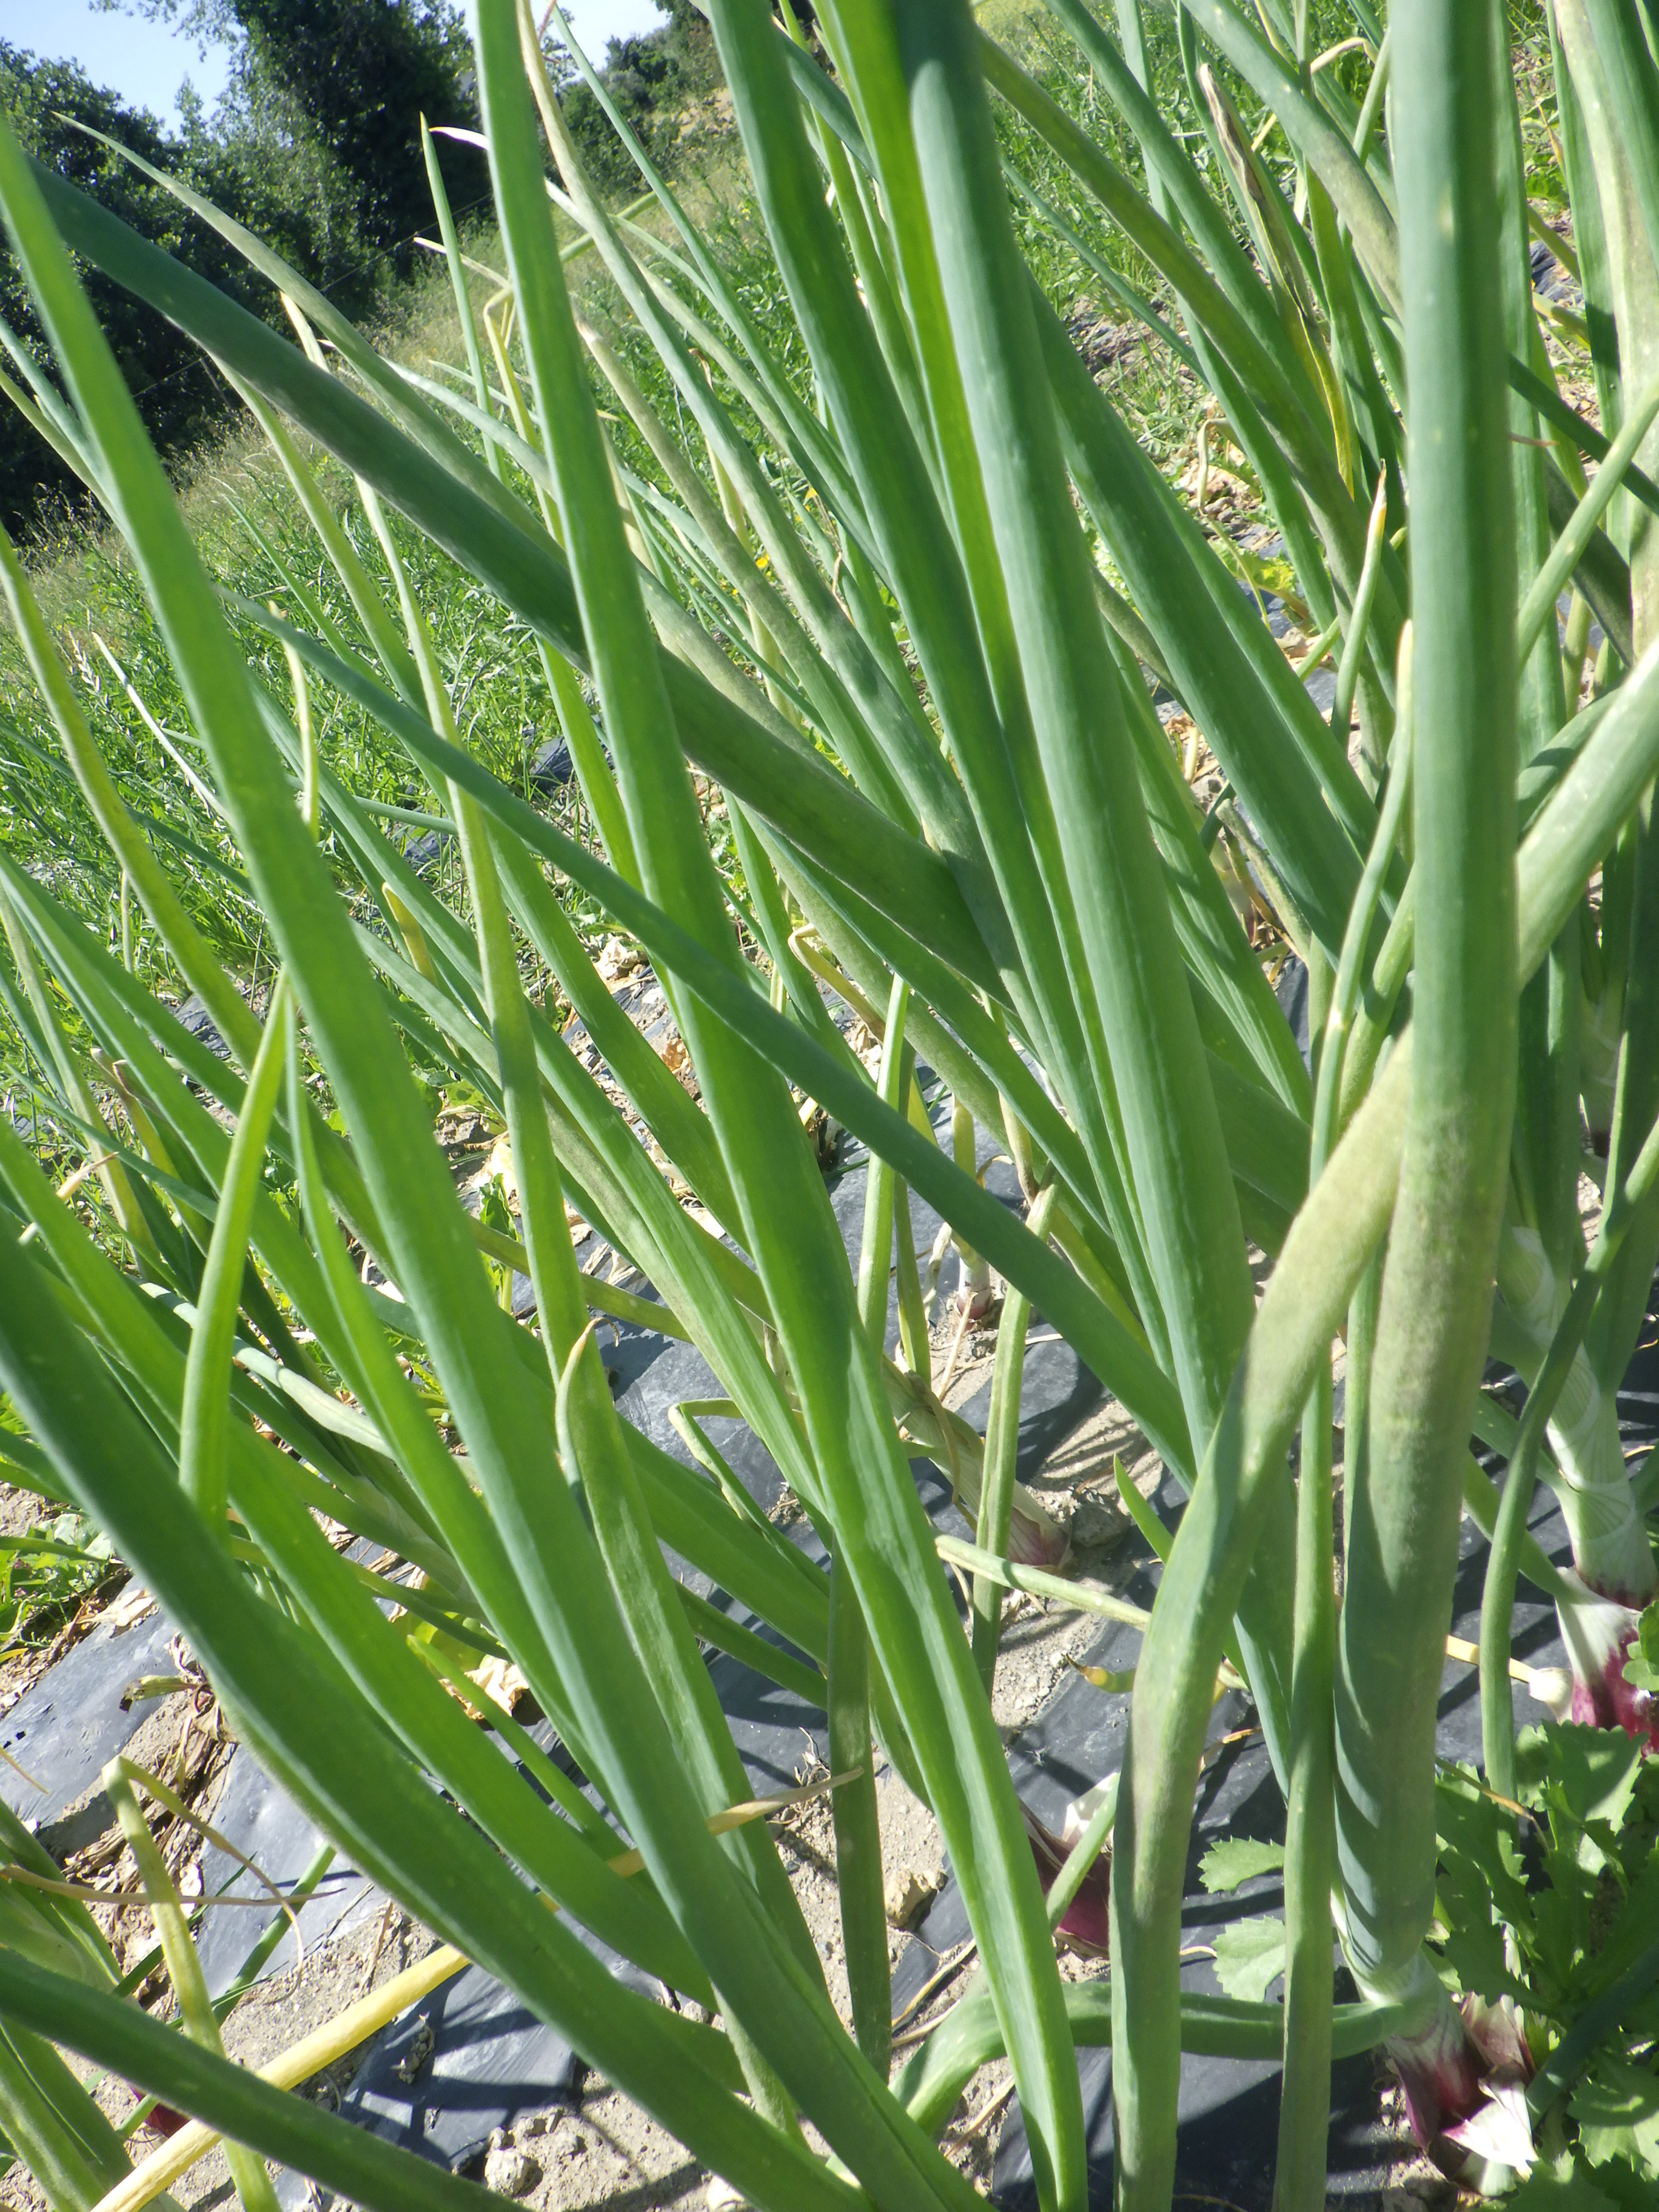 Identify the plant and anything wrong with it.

onion, downy mildew
